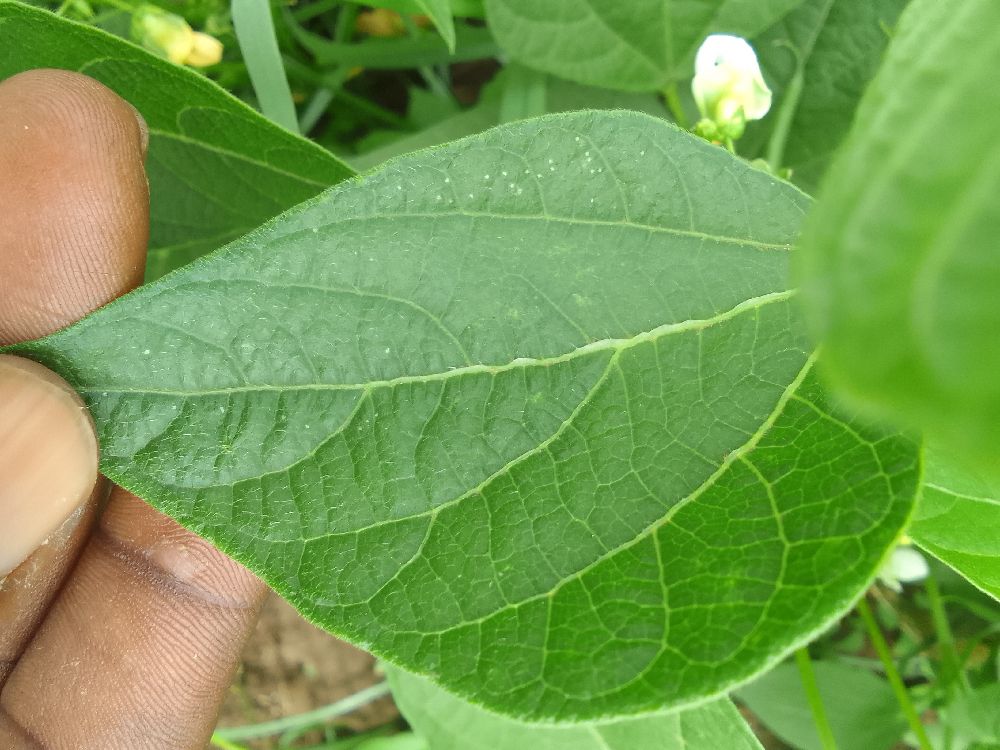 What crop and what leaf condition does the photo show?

common bean, healthy
